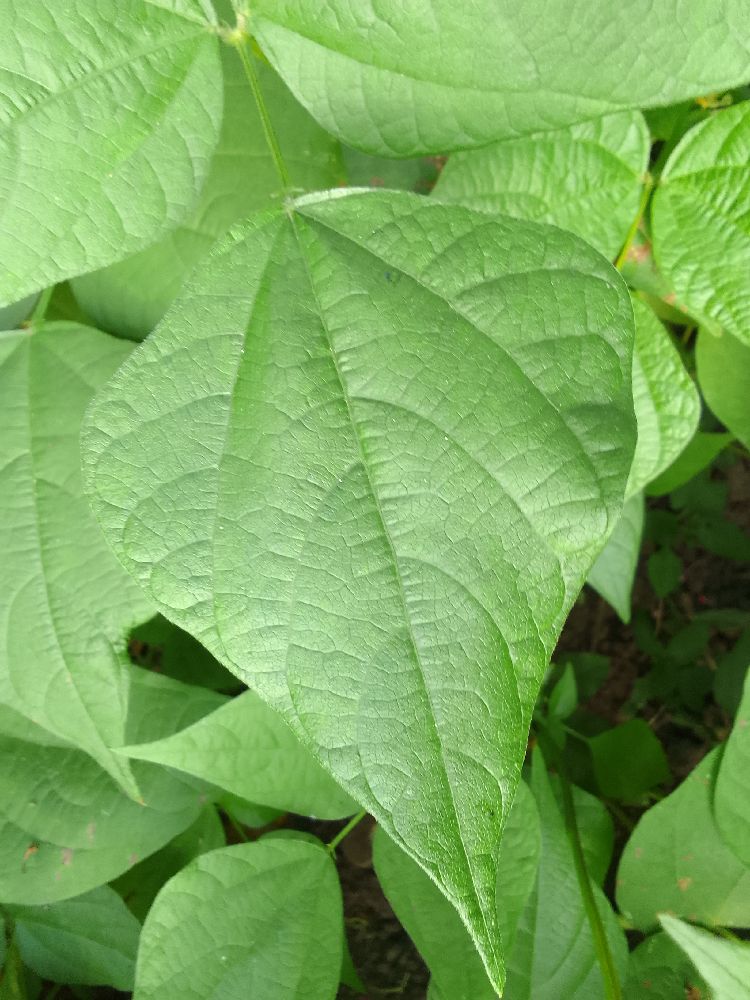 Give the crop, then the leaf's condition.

common bean, healthy
